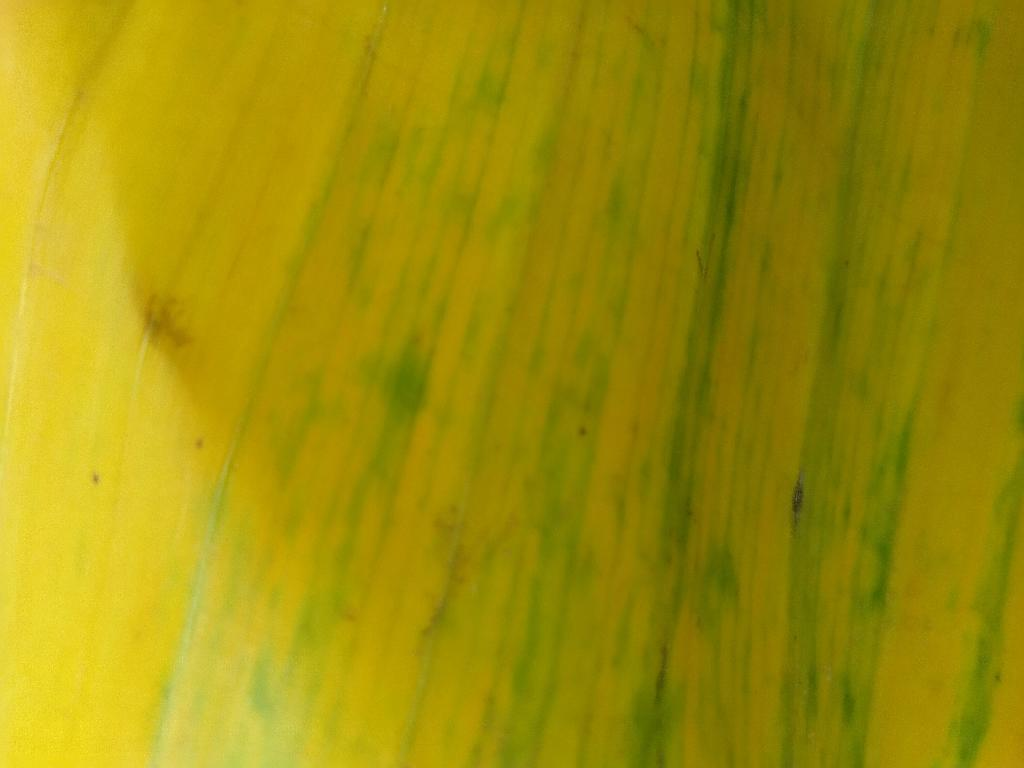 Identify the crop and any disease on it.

banana, fusarium wilt race 1
